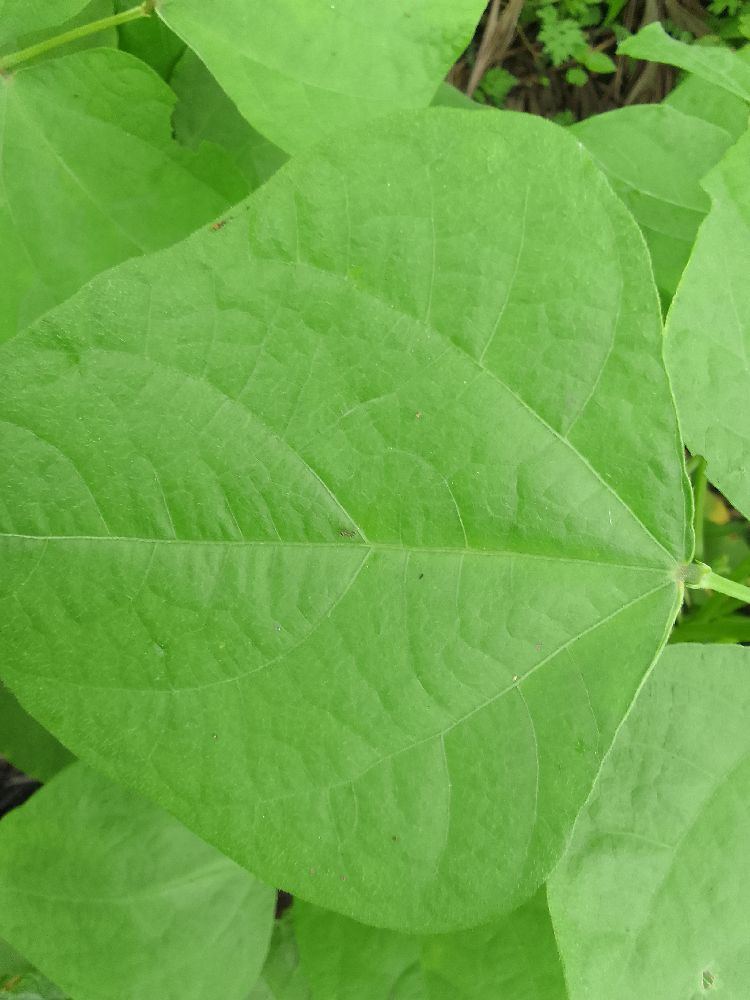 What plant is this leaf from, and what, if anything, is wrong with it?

common bean, healthy
